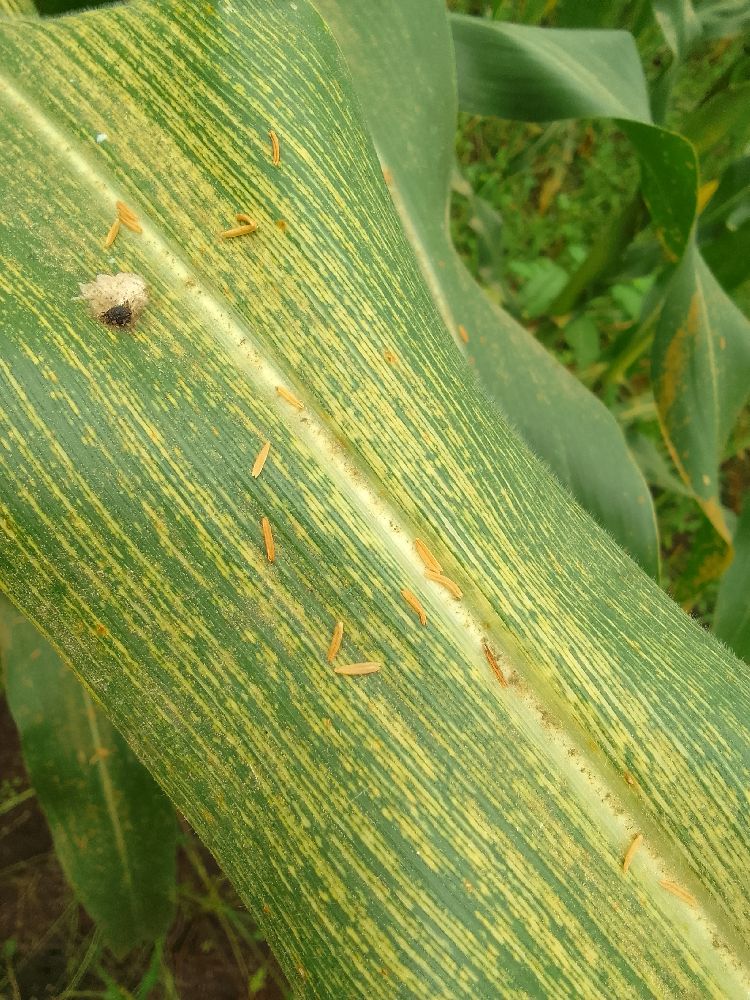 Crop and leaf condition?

maize, maize streak virus
